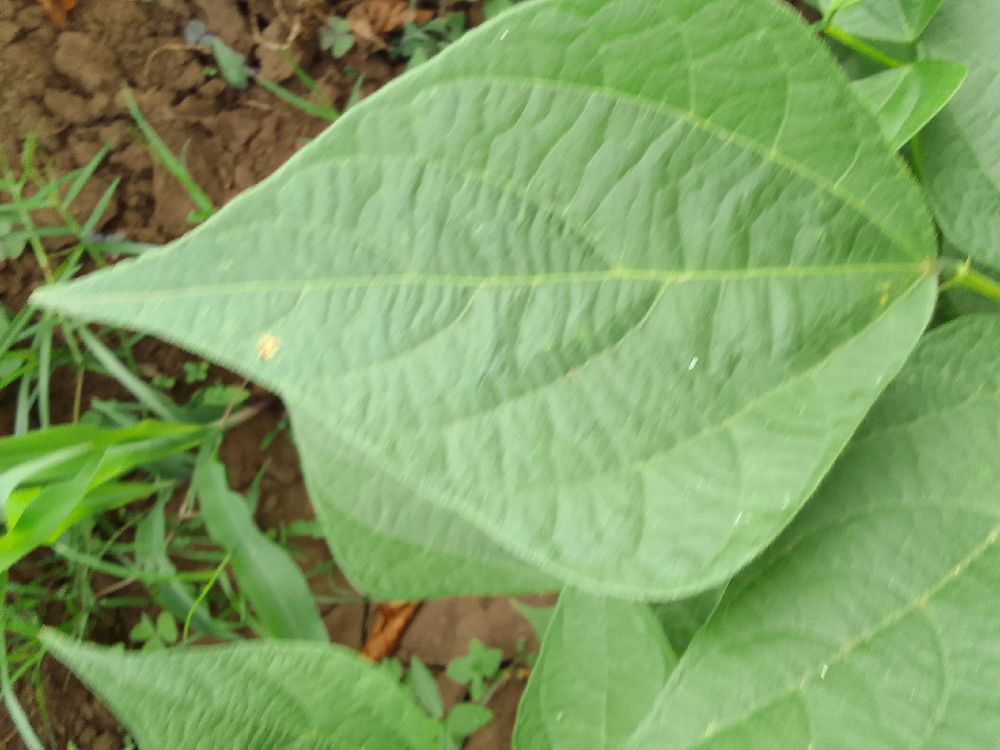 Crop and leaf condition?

common bean, healthy
